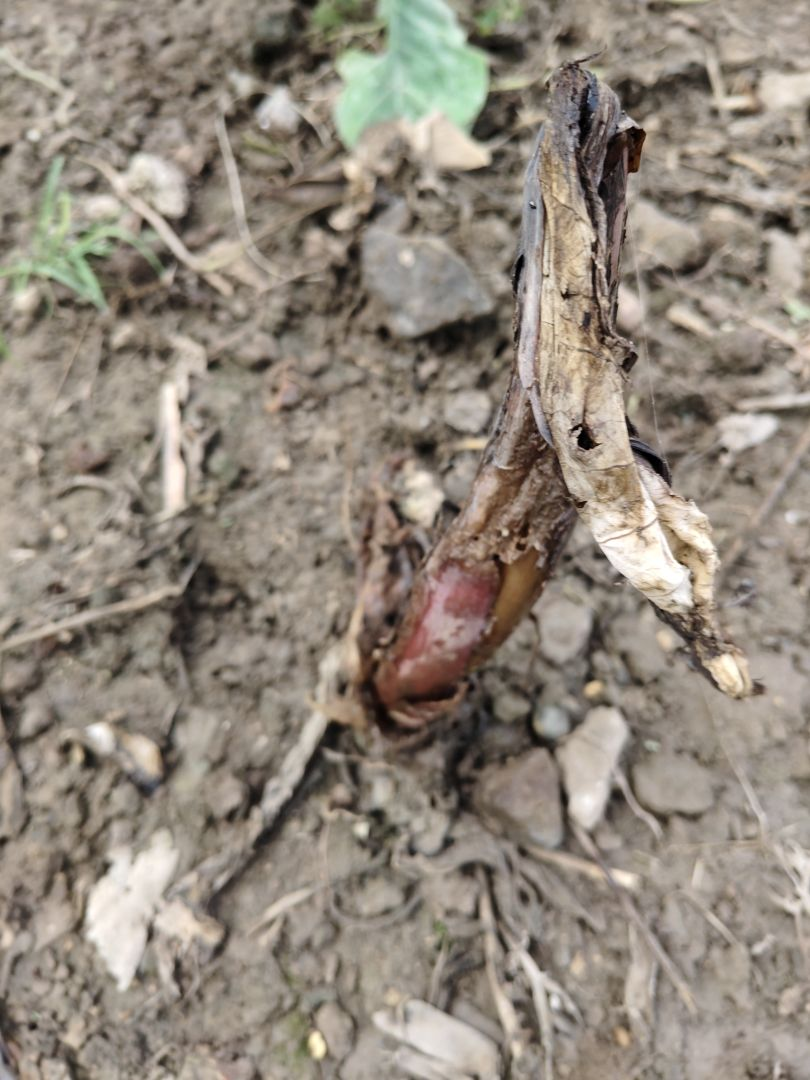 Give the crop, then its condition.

taro, root rot
